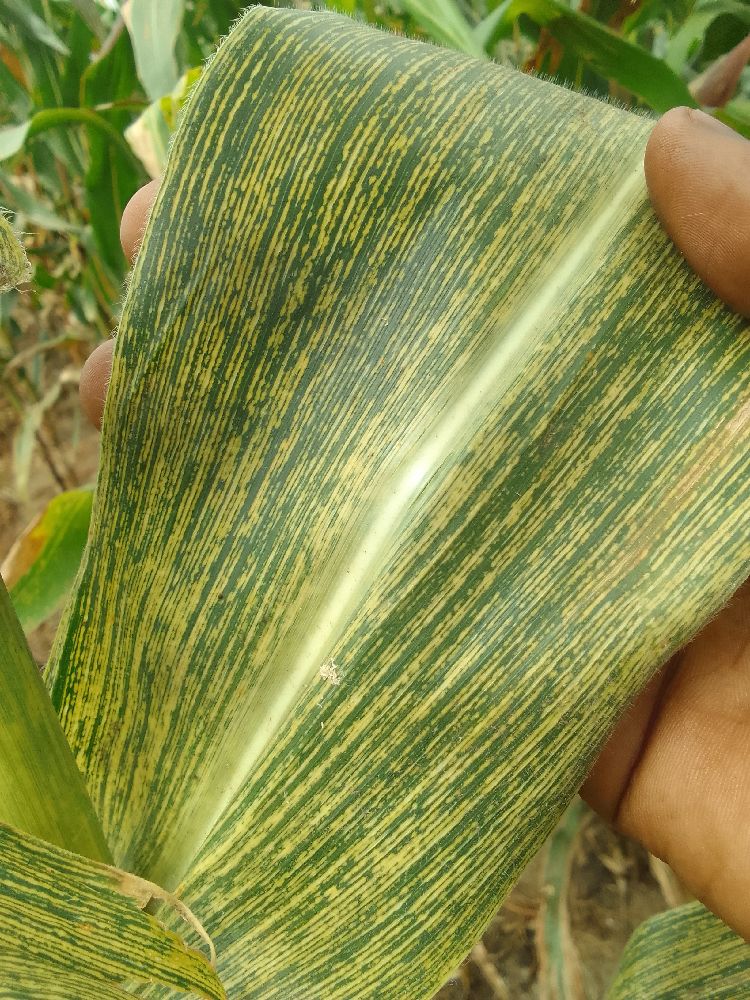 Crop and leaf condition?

maize, maize streak virus
